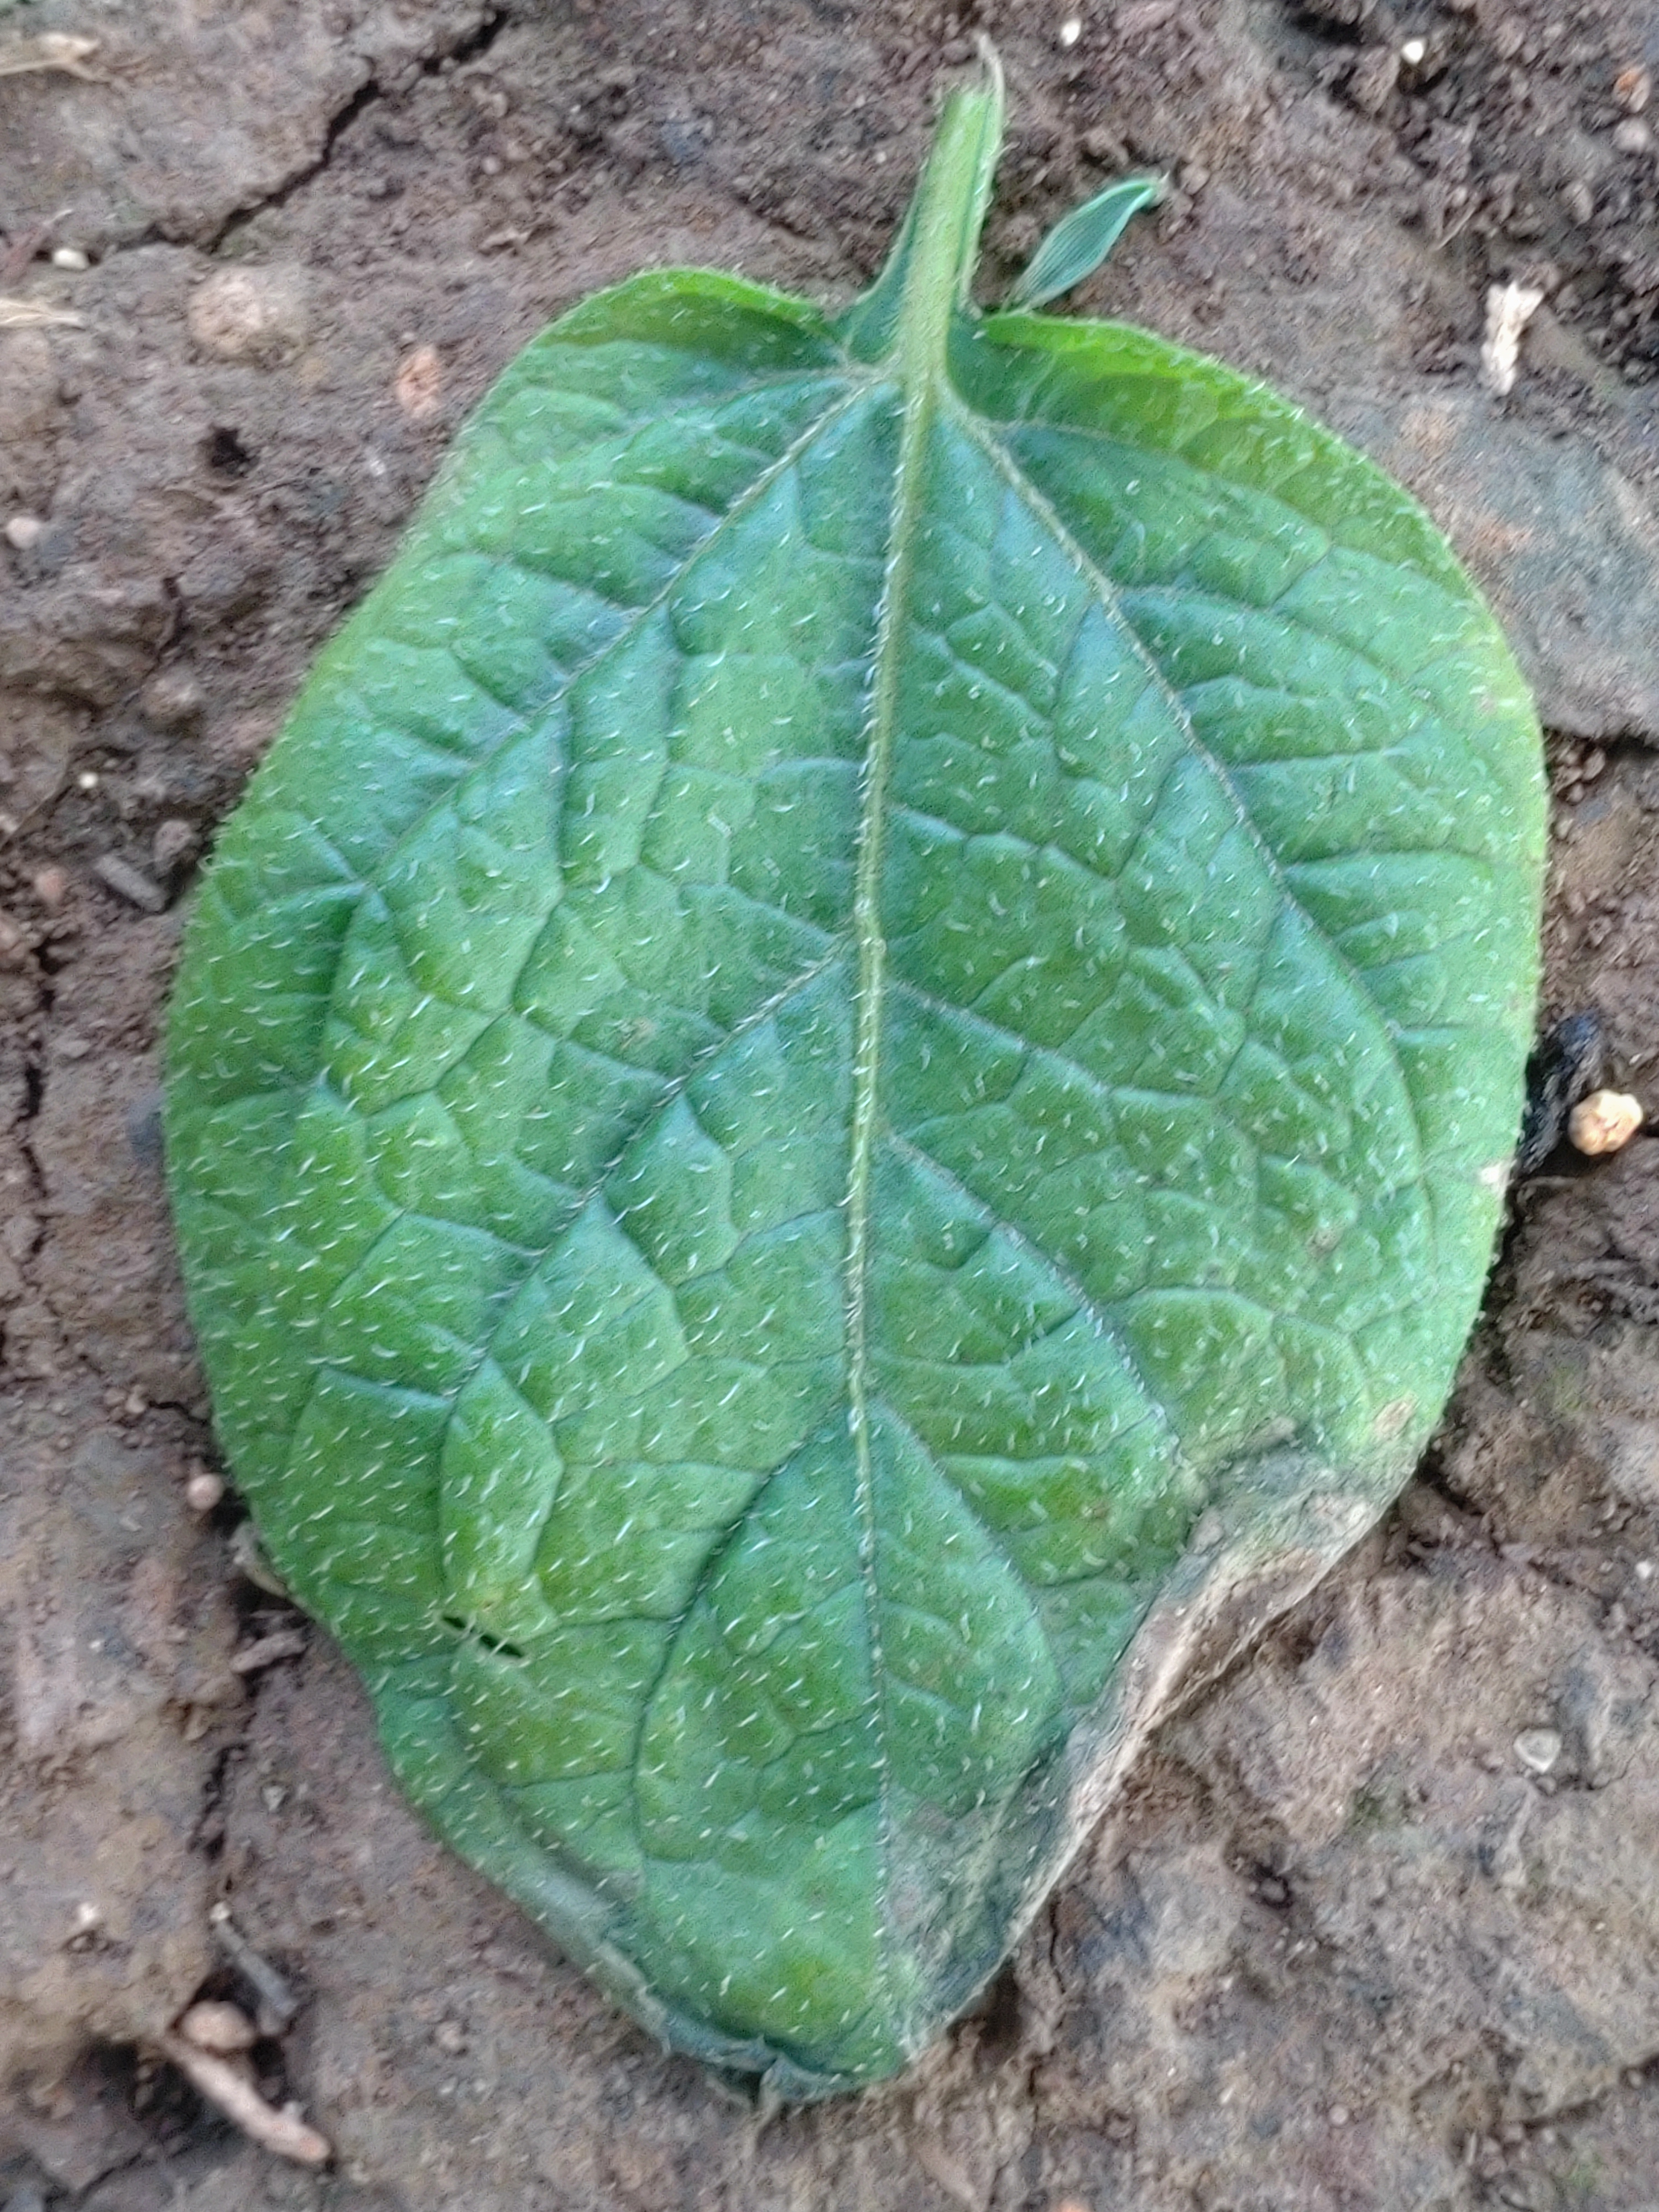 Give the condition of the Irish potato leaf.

early blight
